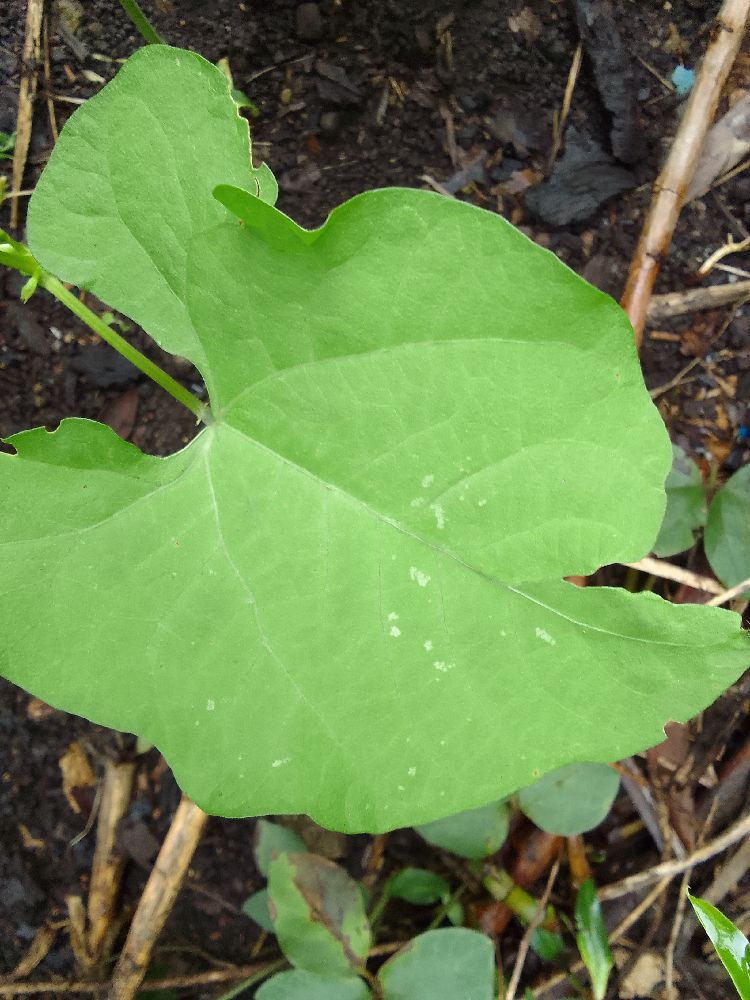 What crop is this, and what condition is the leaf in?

common bean, healthy
